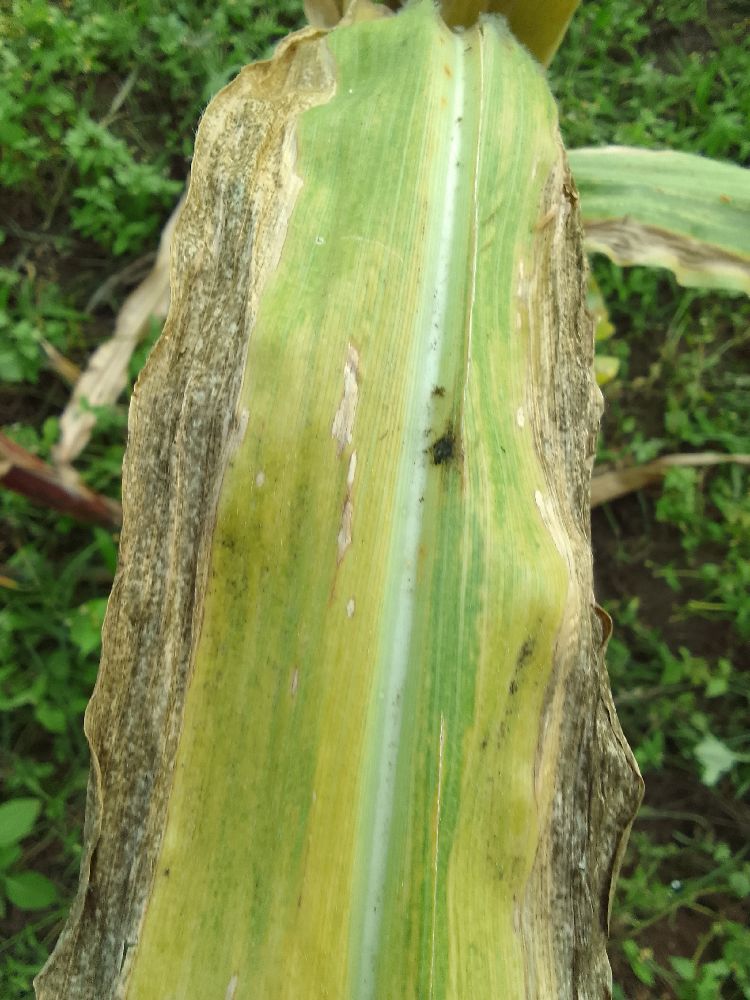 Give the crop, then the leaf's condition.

maize, maize lethal necrosis
